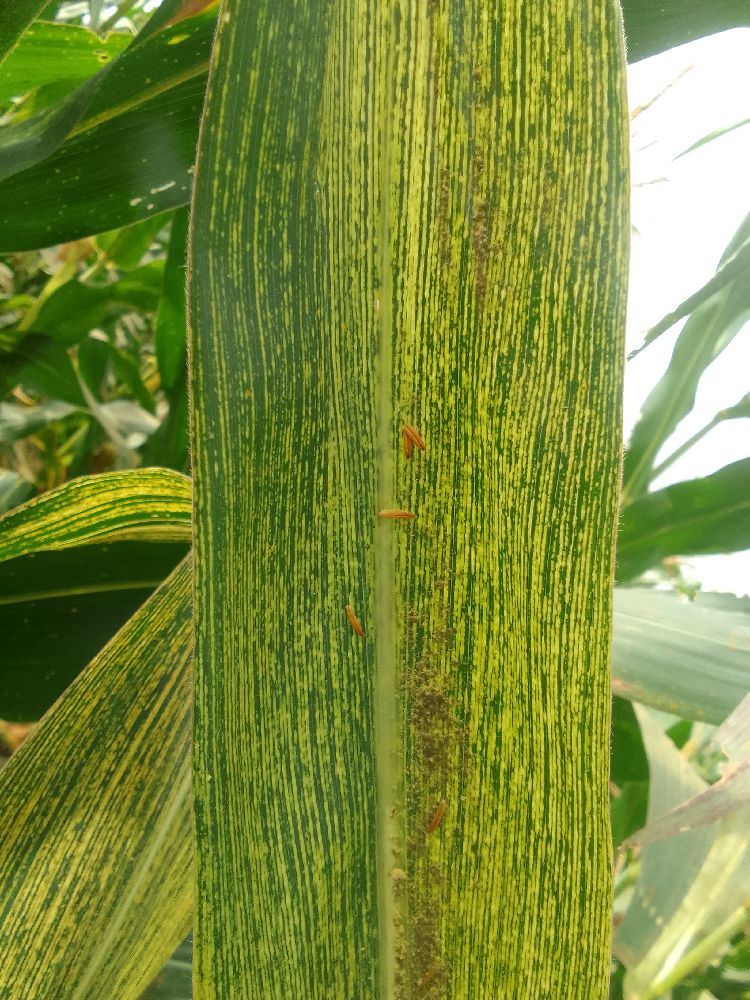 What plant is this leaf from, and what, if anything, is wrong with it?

maize, maize streak virus
